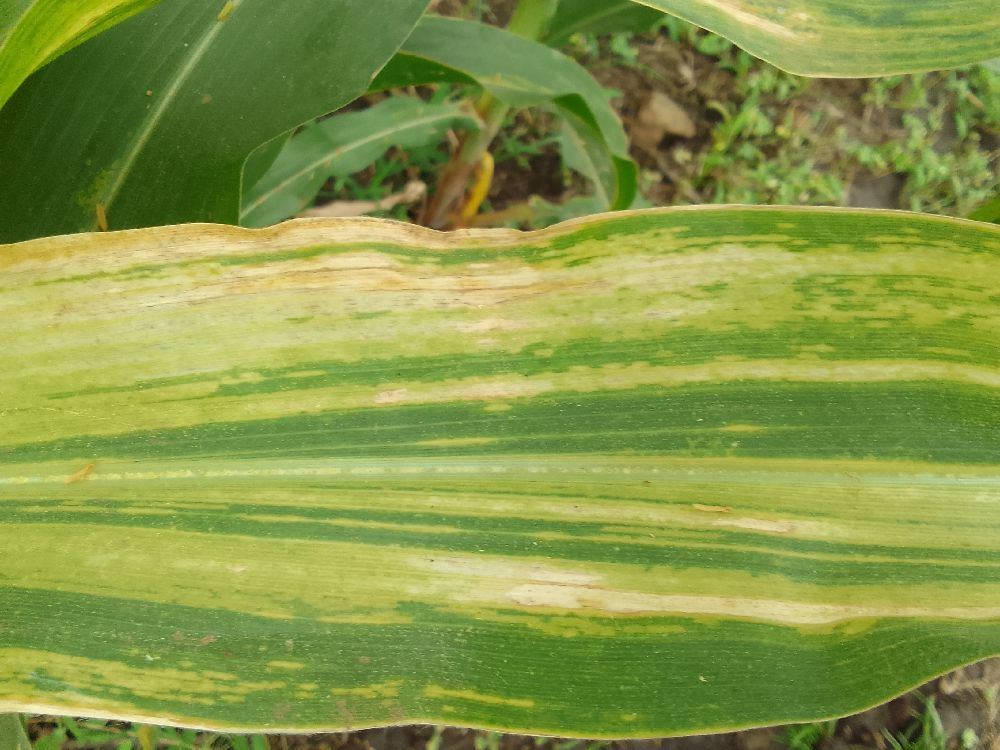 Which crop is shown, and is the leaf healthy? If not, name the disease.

maize, maize lethal necrosis
